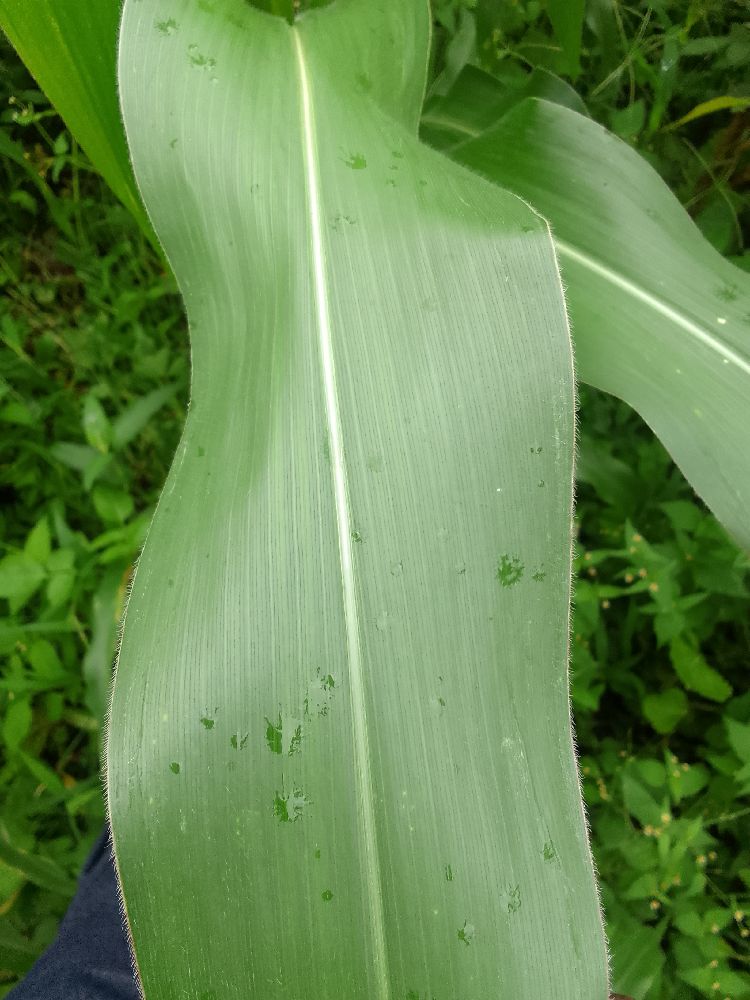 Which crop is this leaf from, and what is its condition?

maize, healthy
